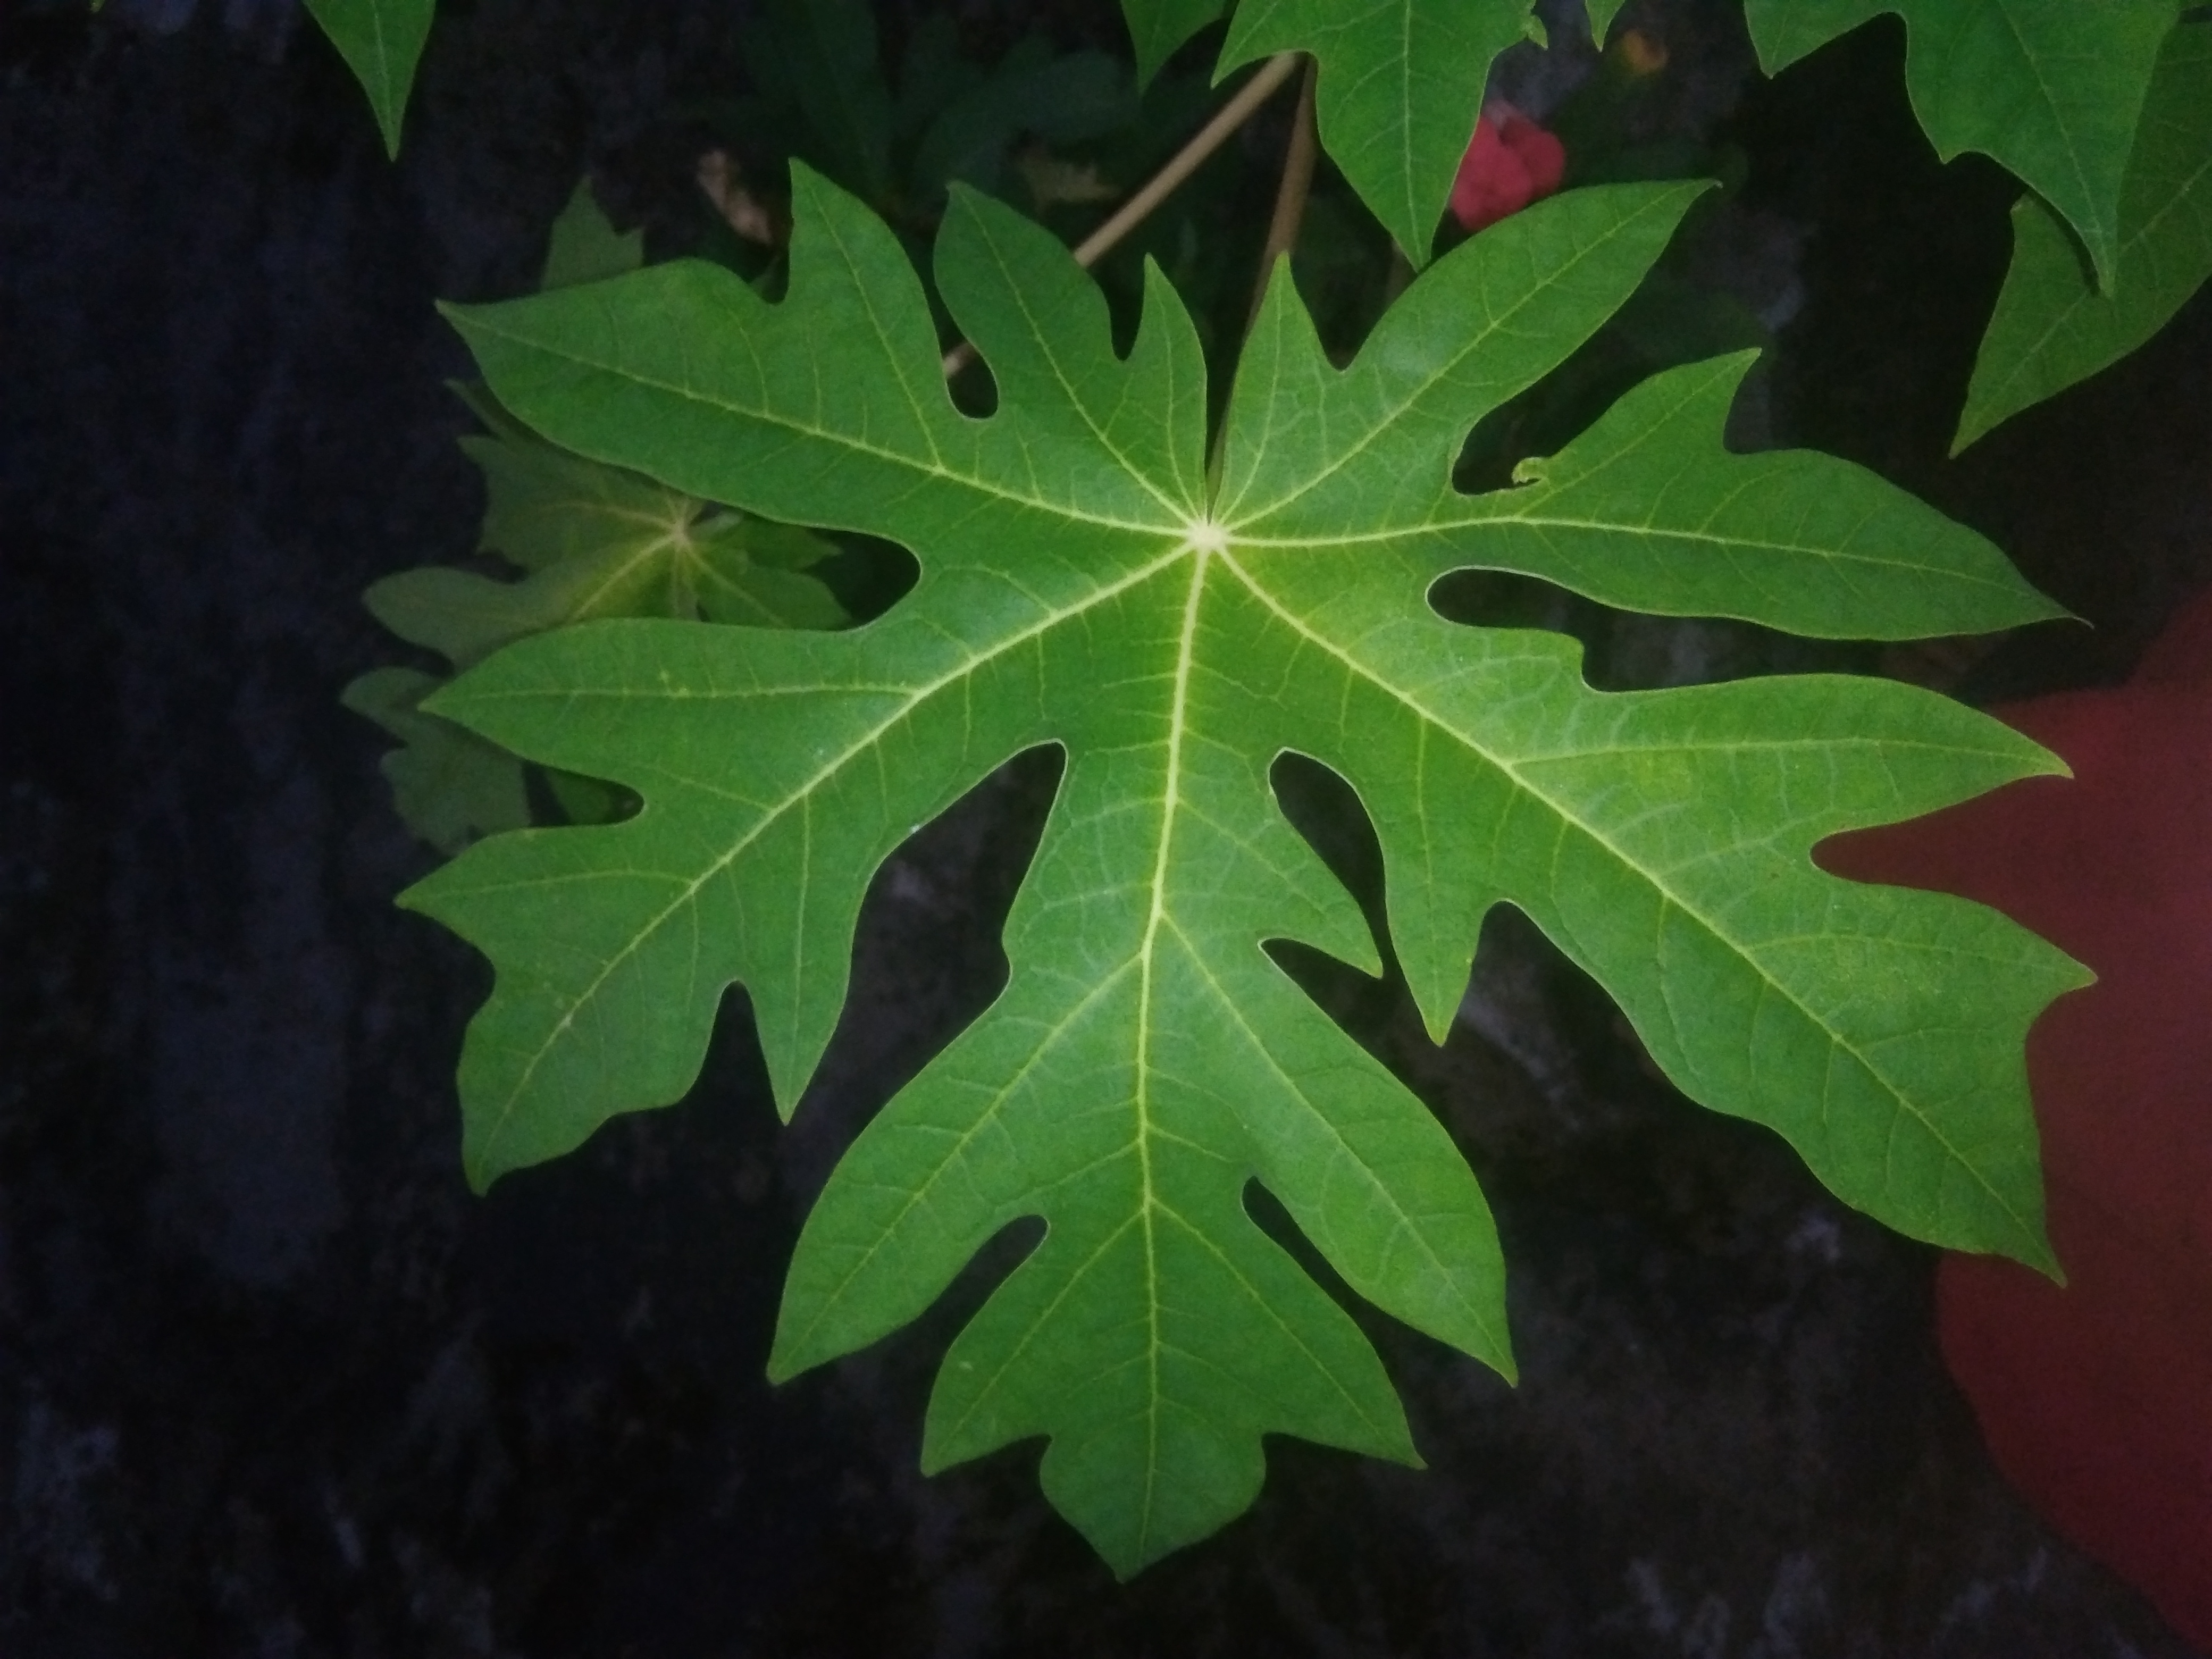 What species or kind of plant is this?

papaya
